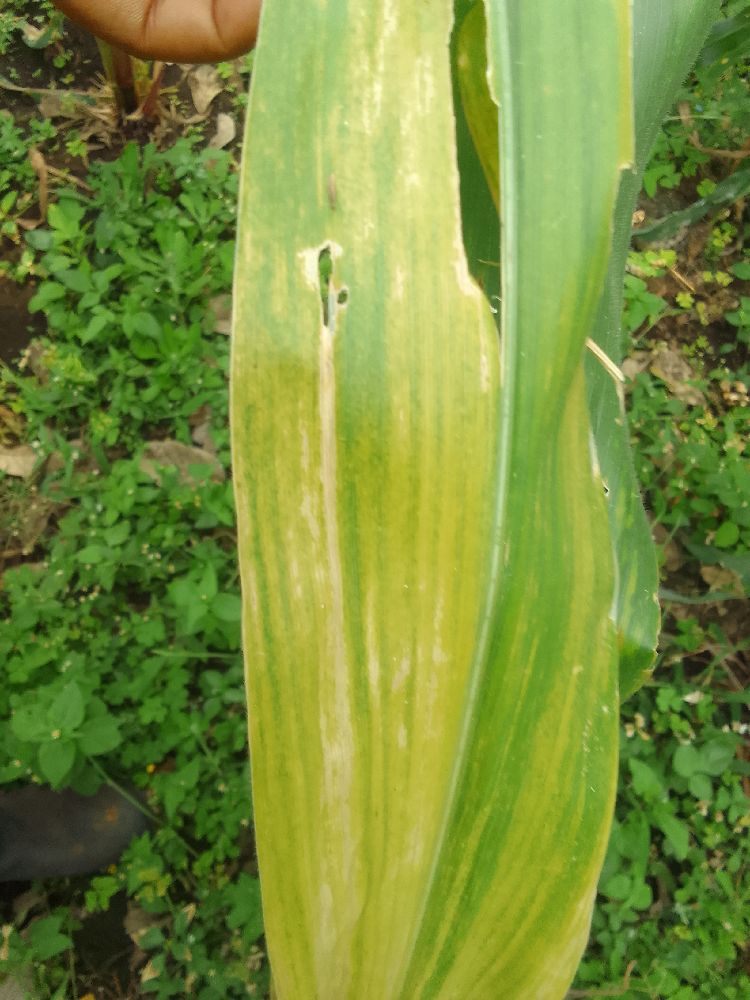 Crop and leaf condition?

maize, maize lethal necrosis
